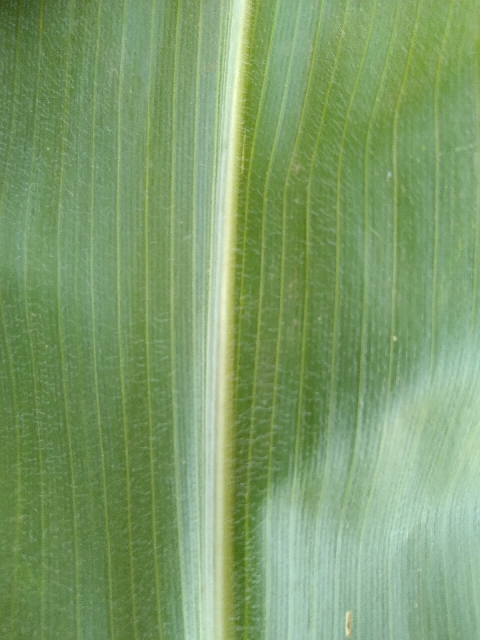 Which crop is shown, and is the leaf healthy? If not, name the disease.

maize, healthy
